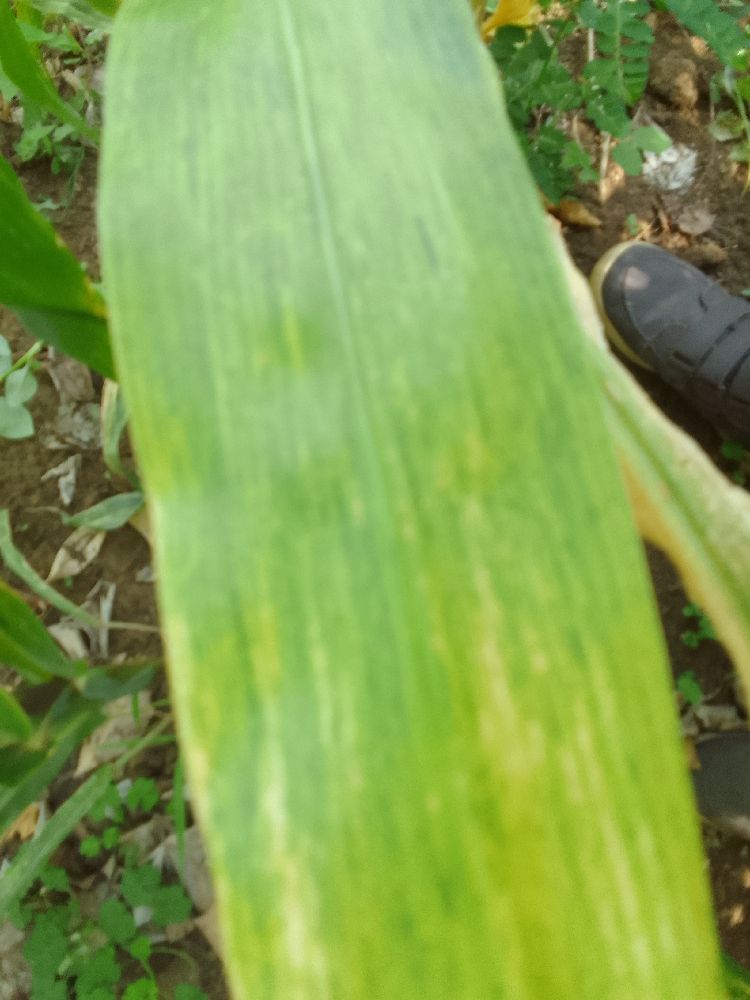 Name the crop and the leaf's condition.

maize, maize lethal necrosis
